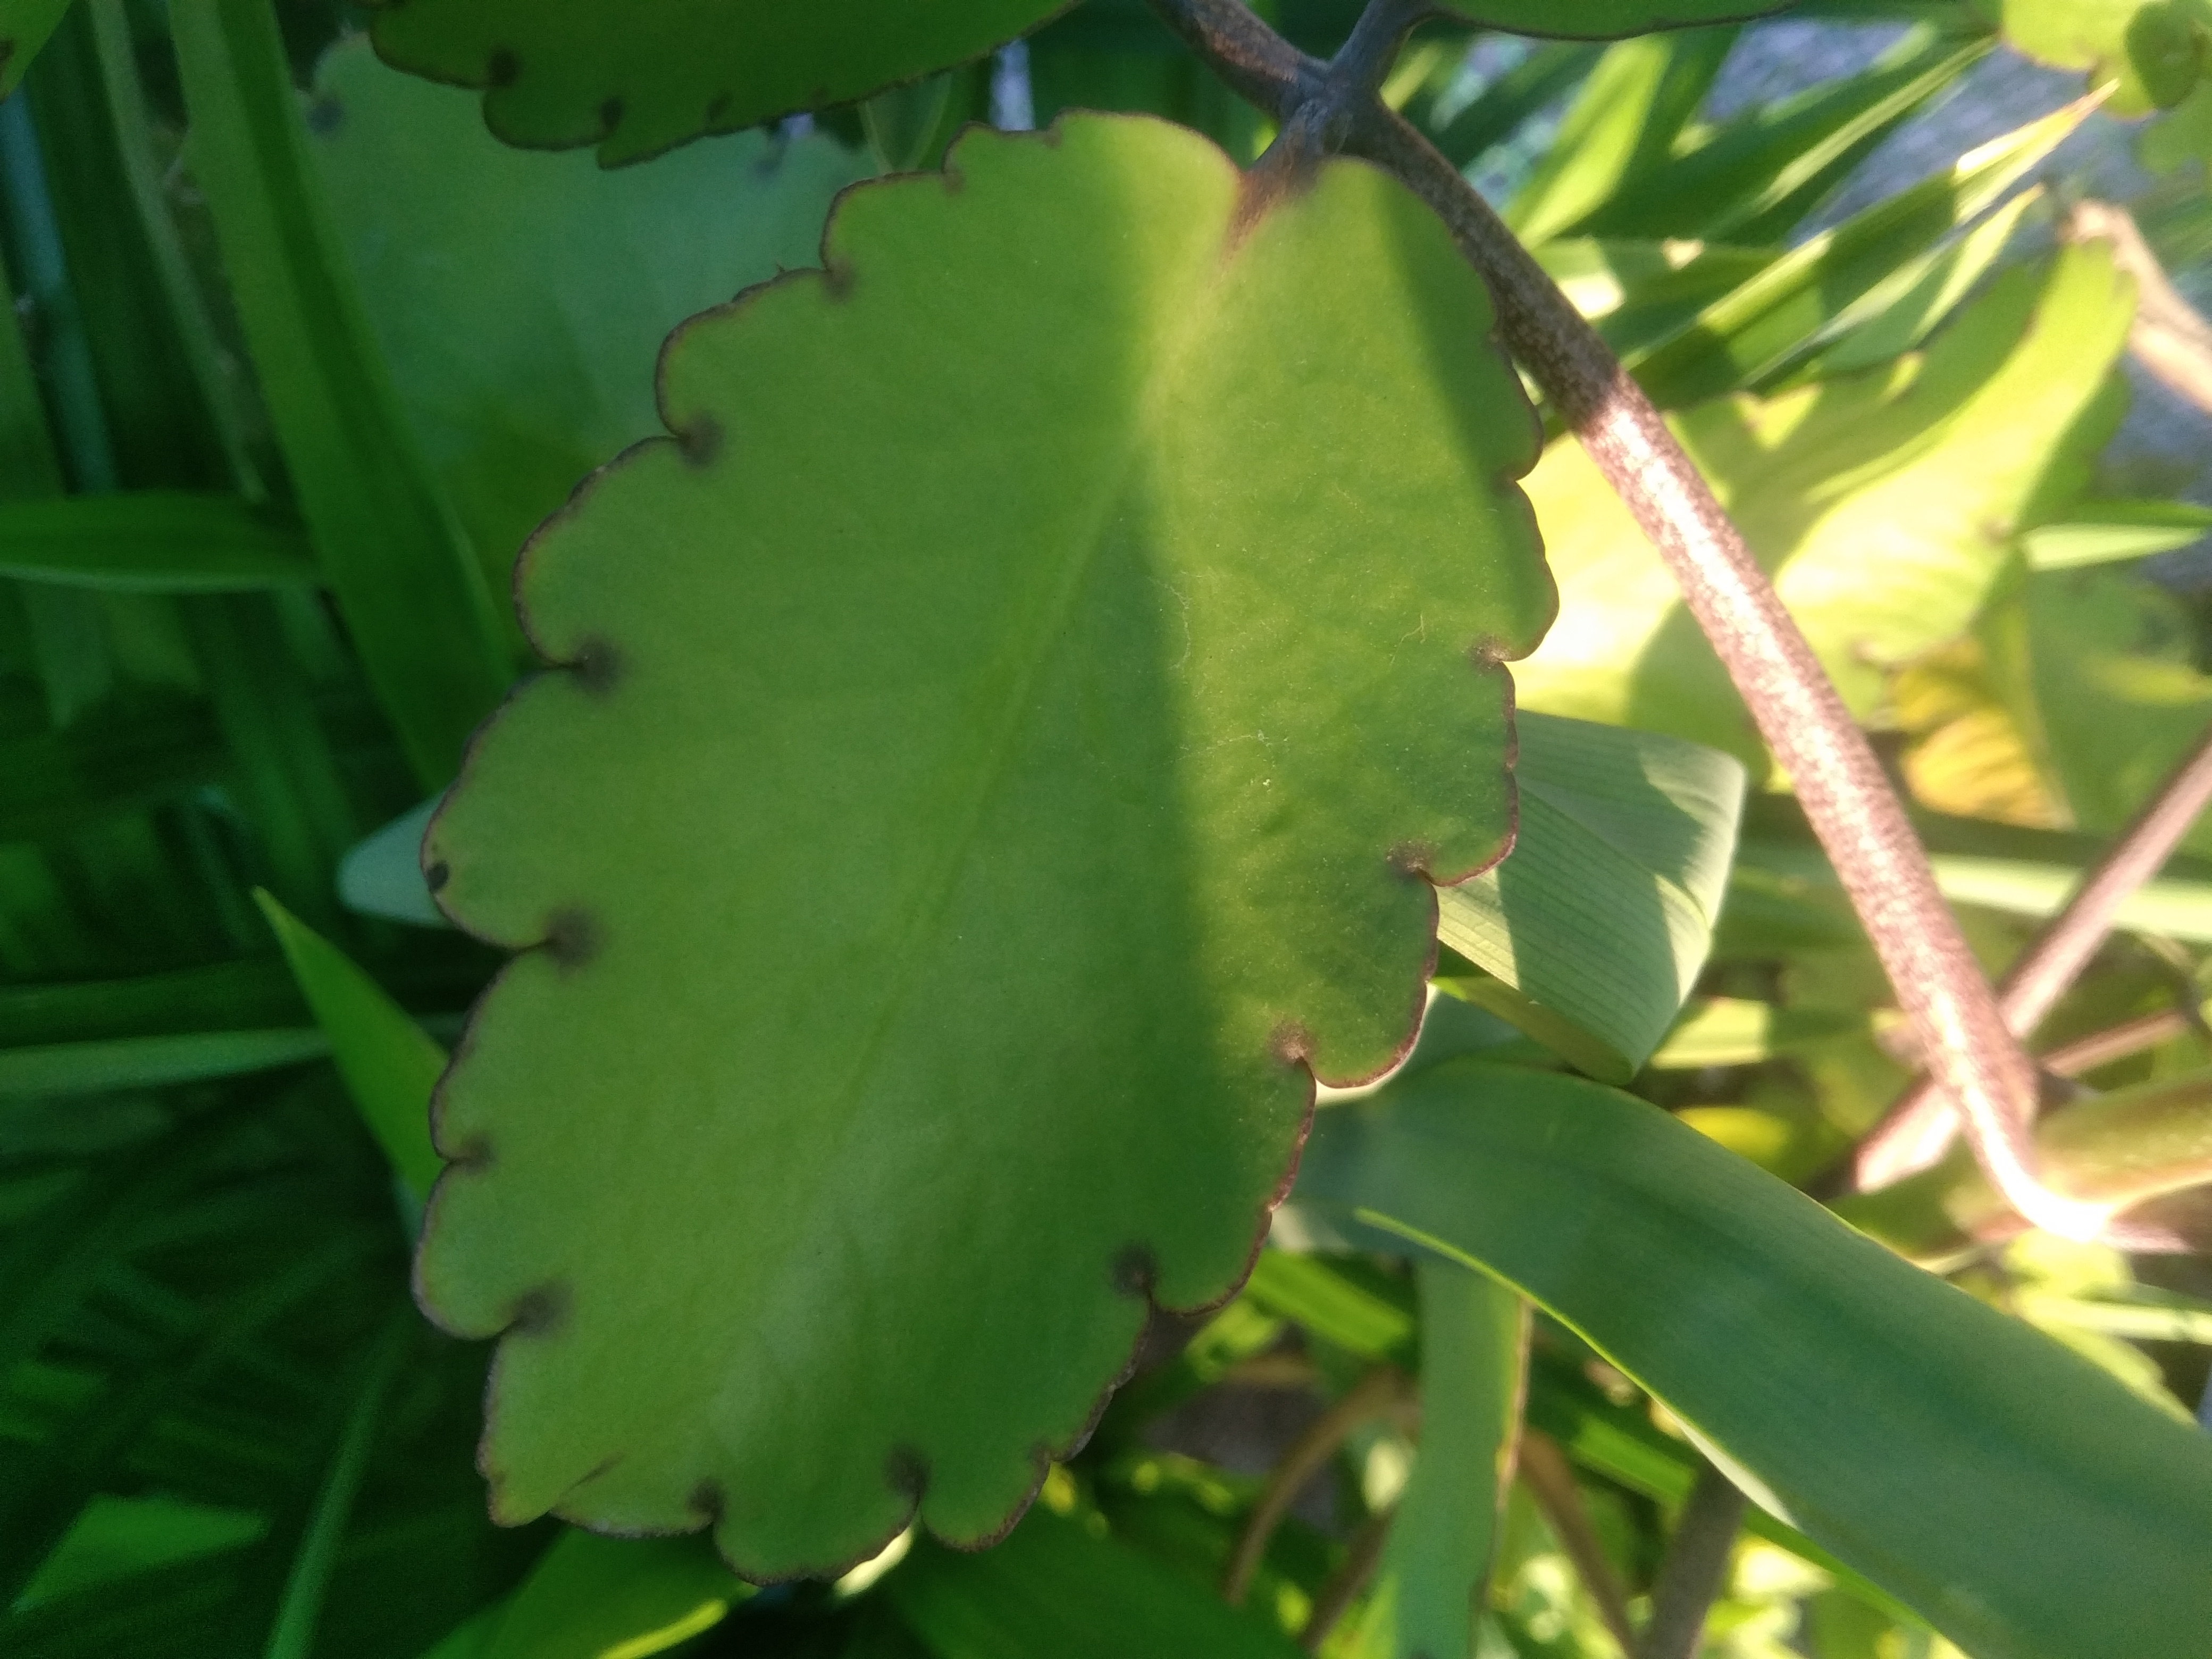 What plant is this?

pathorkuci
